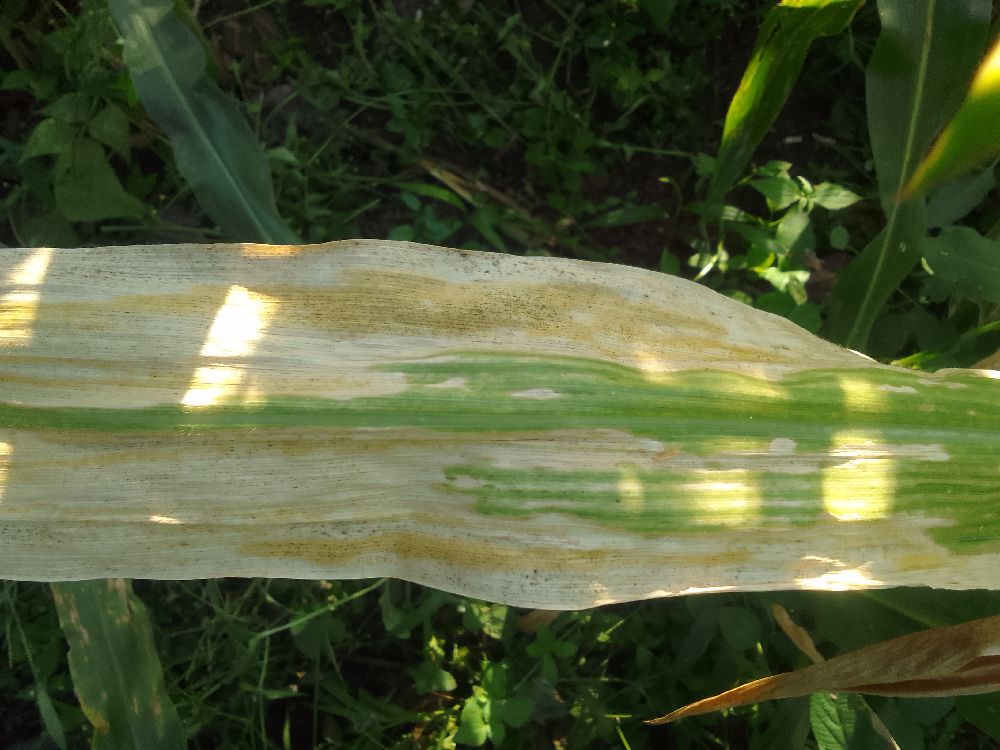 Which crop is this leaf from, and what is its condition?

maize, maize lethal necrosis
